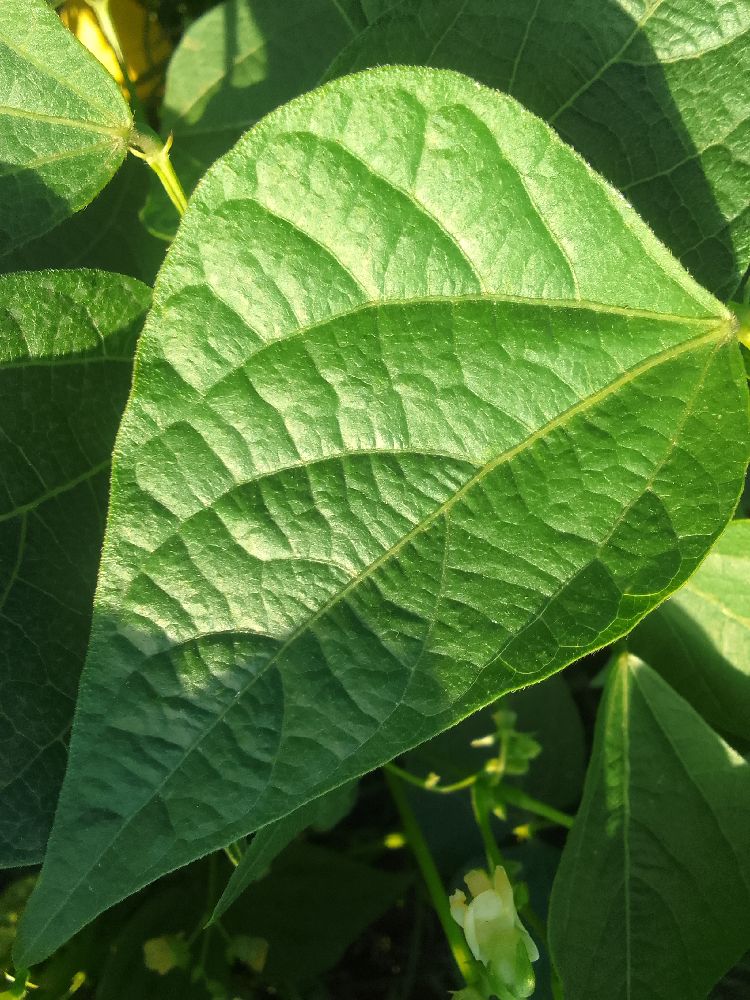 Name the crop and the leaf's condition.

common bean, healthy
